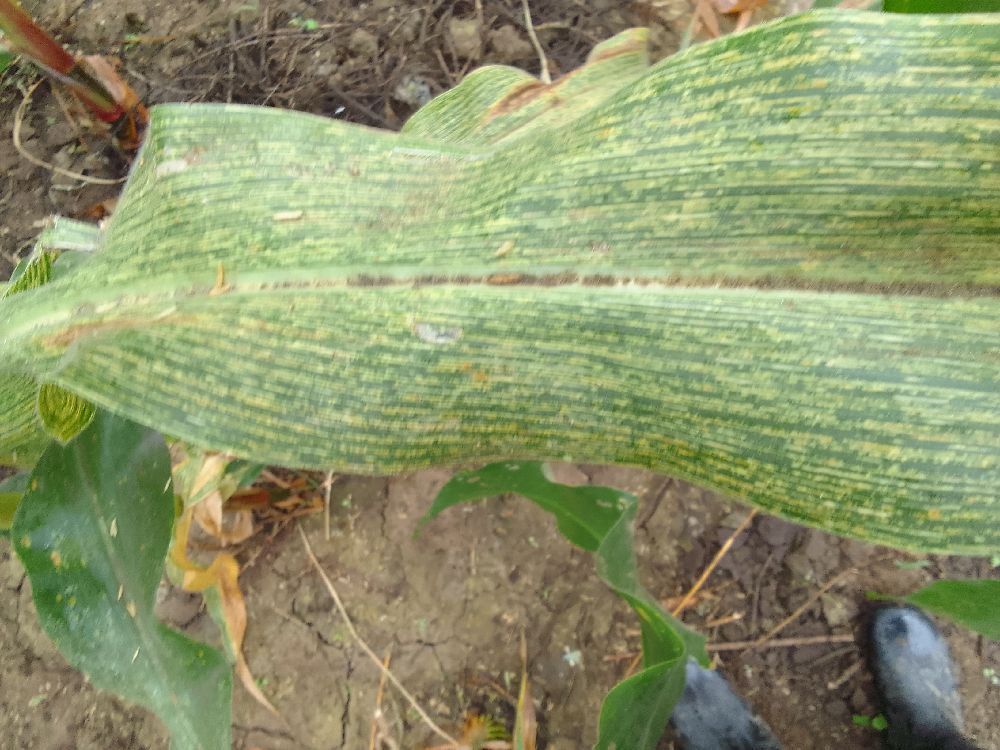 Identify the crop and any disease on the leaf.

maize, maize streak virus
